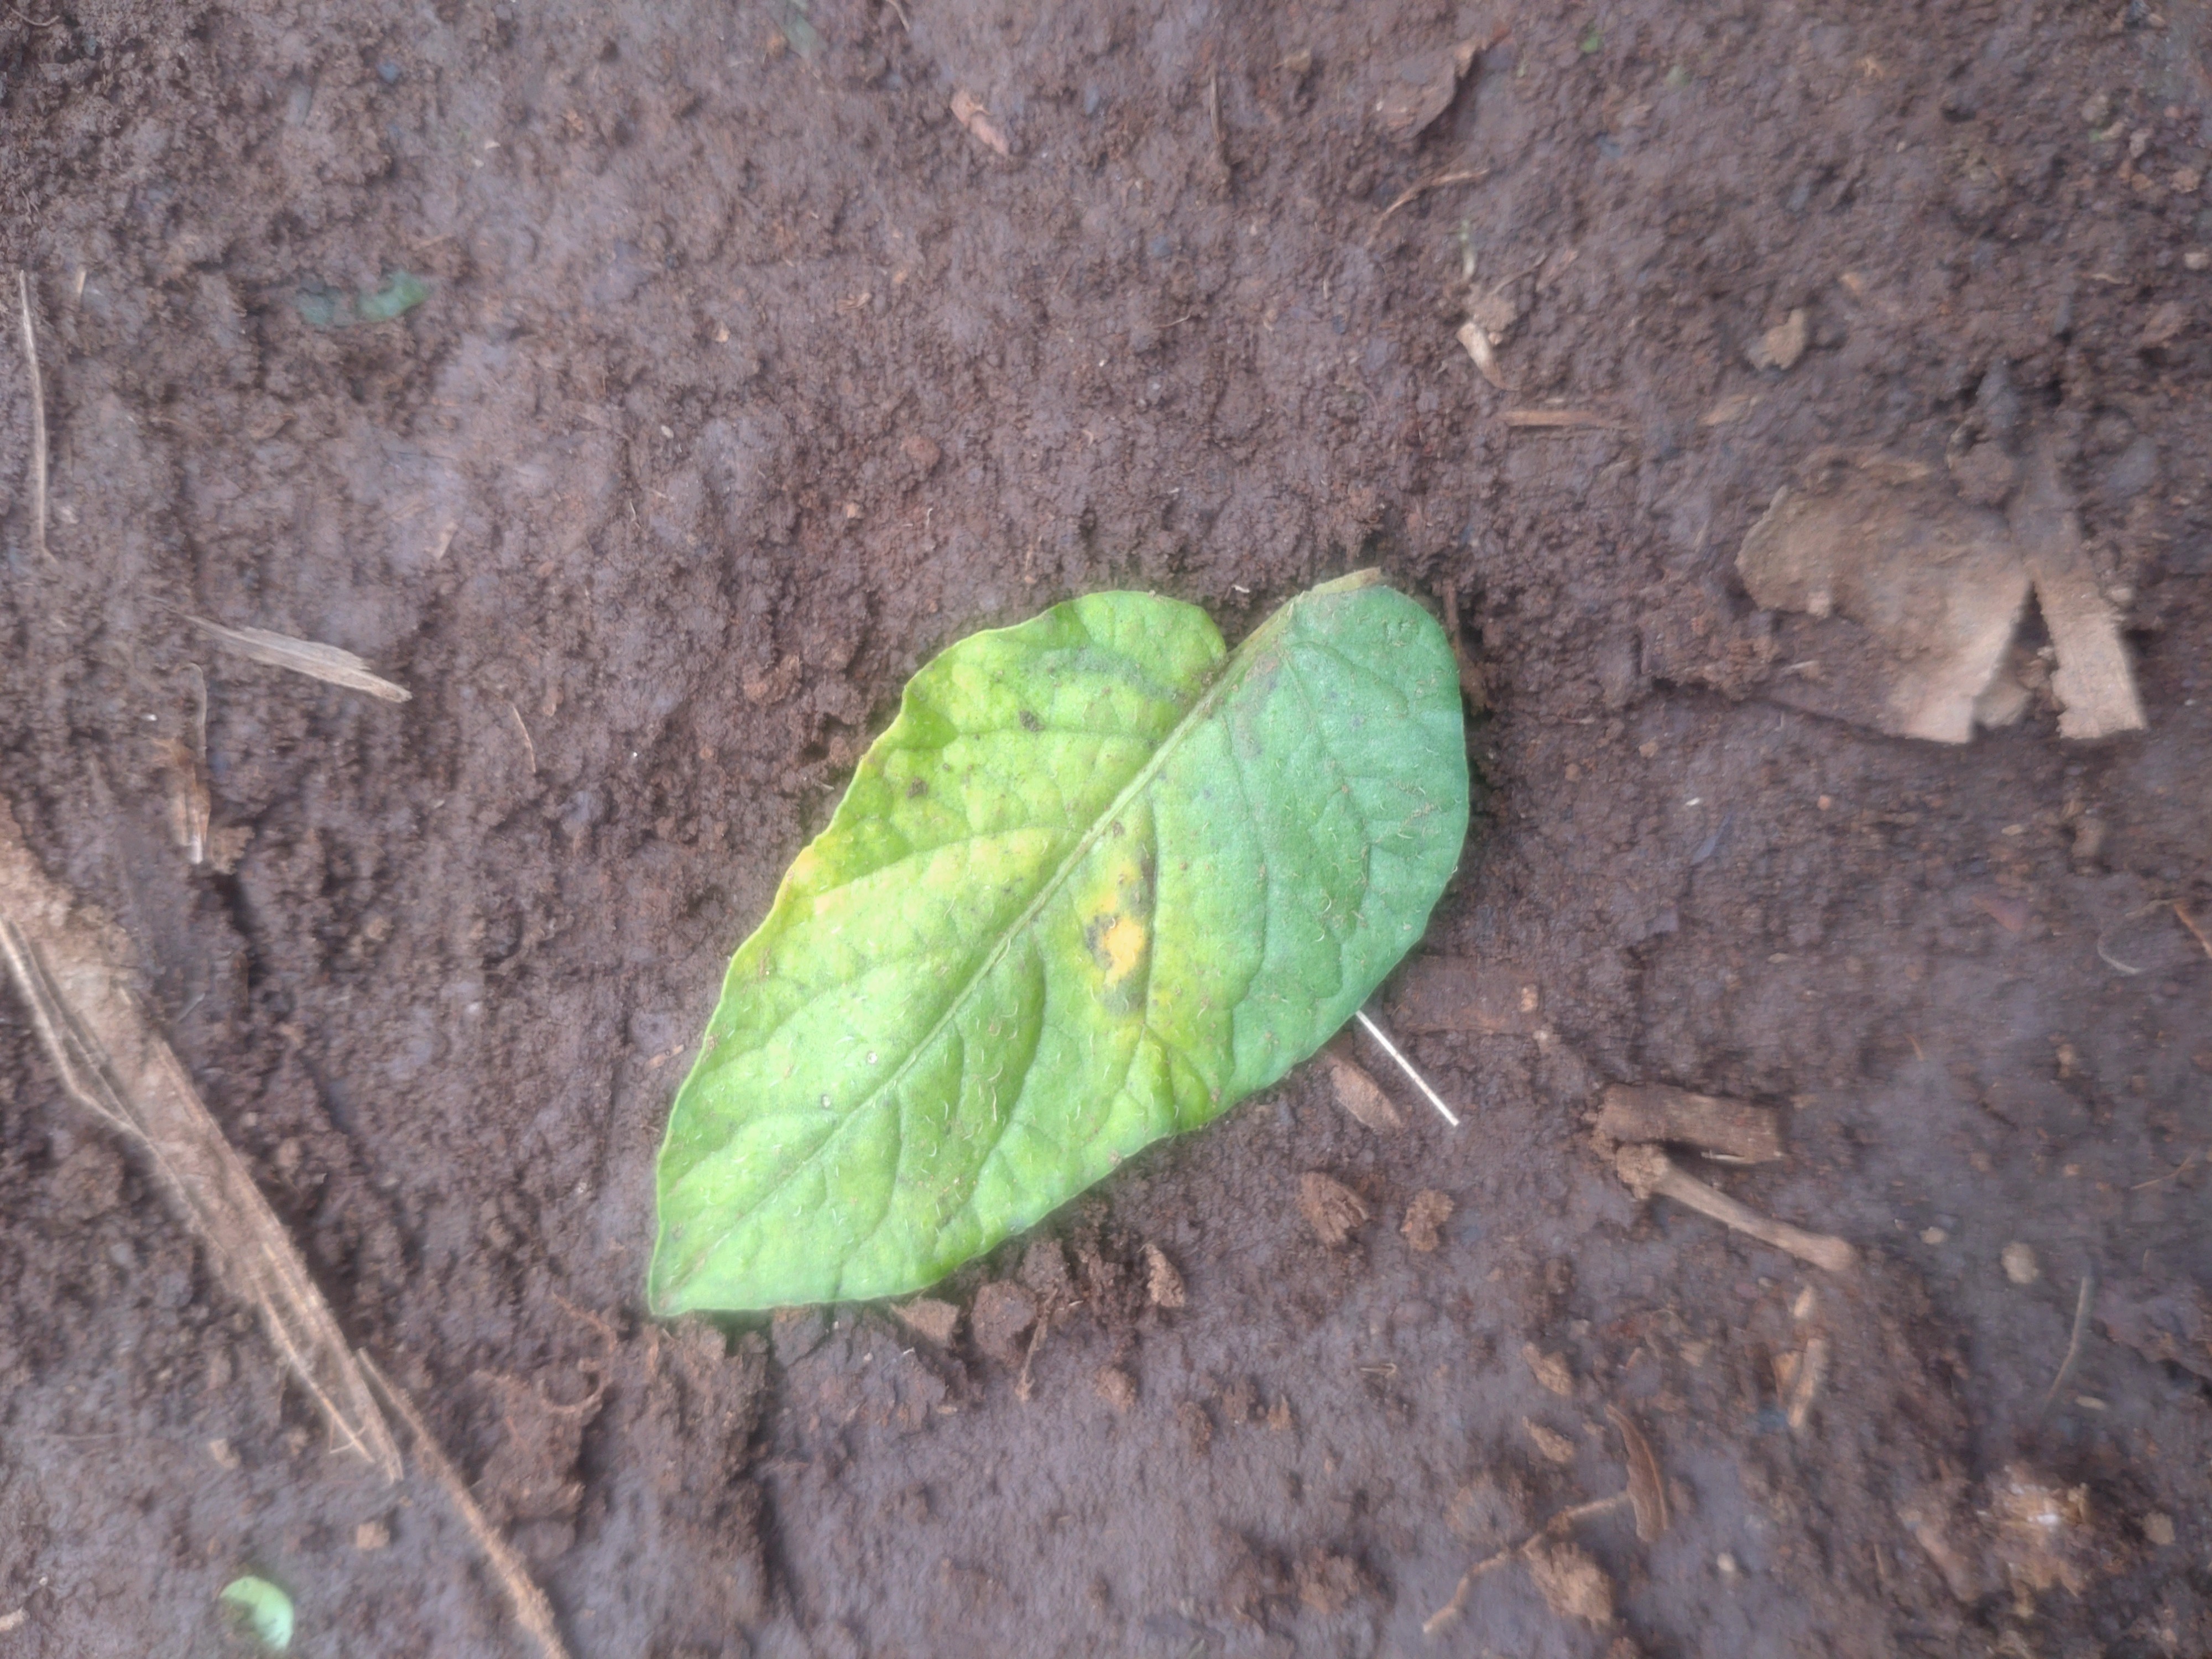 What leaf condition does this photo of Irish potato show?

late blight
